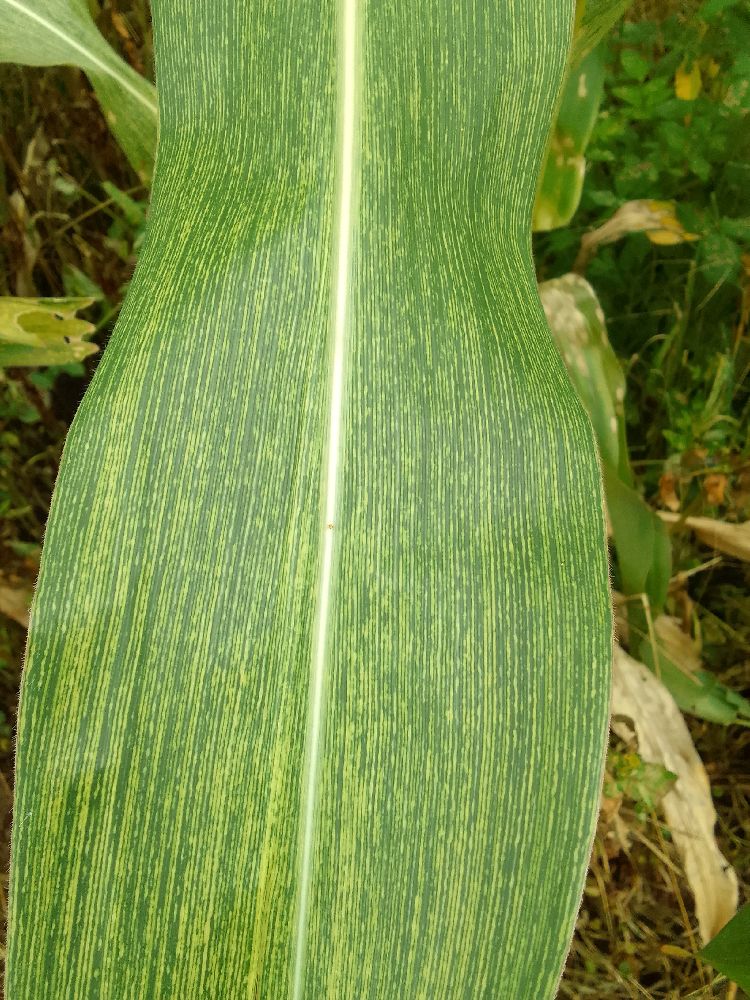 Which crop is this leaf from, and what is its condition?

maize, maize streak virus
